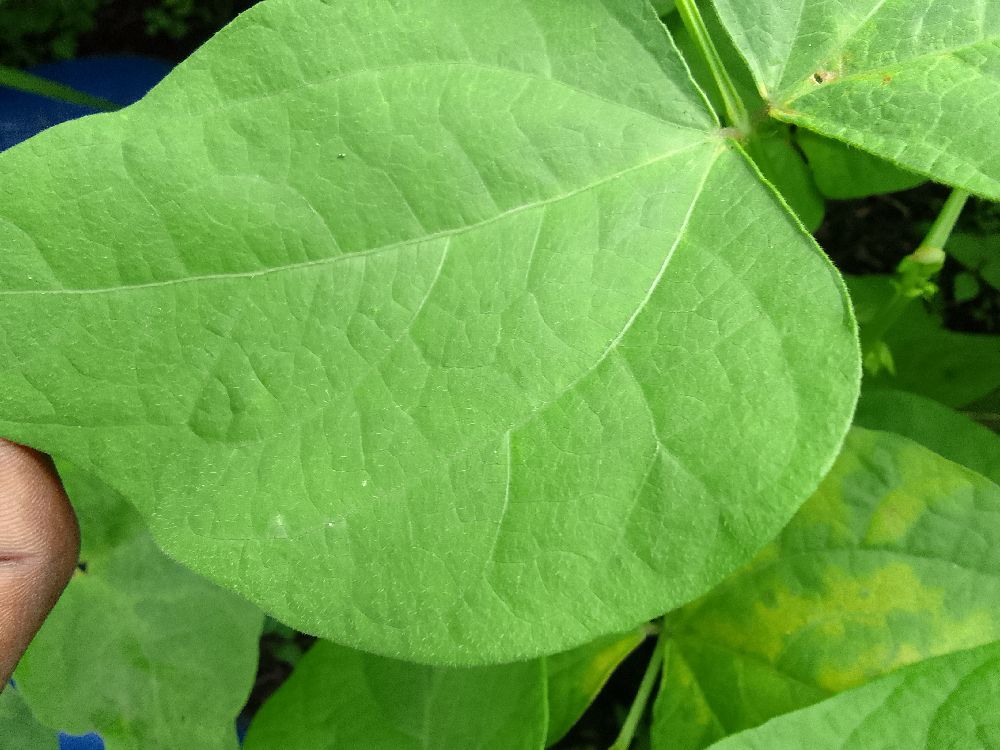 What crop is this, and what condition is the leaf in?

common bean, healthy
